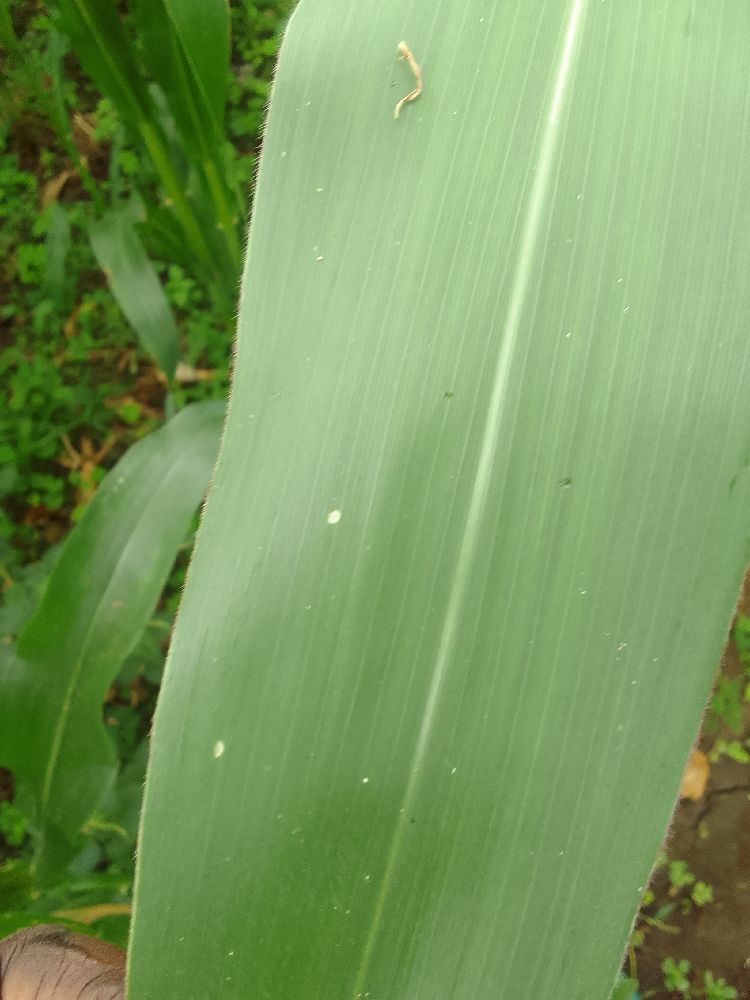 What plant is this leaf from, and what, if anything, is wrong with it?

maize, healthy
